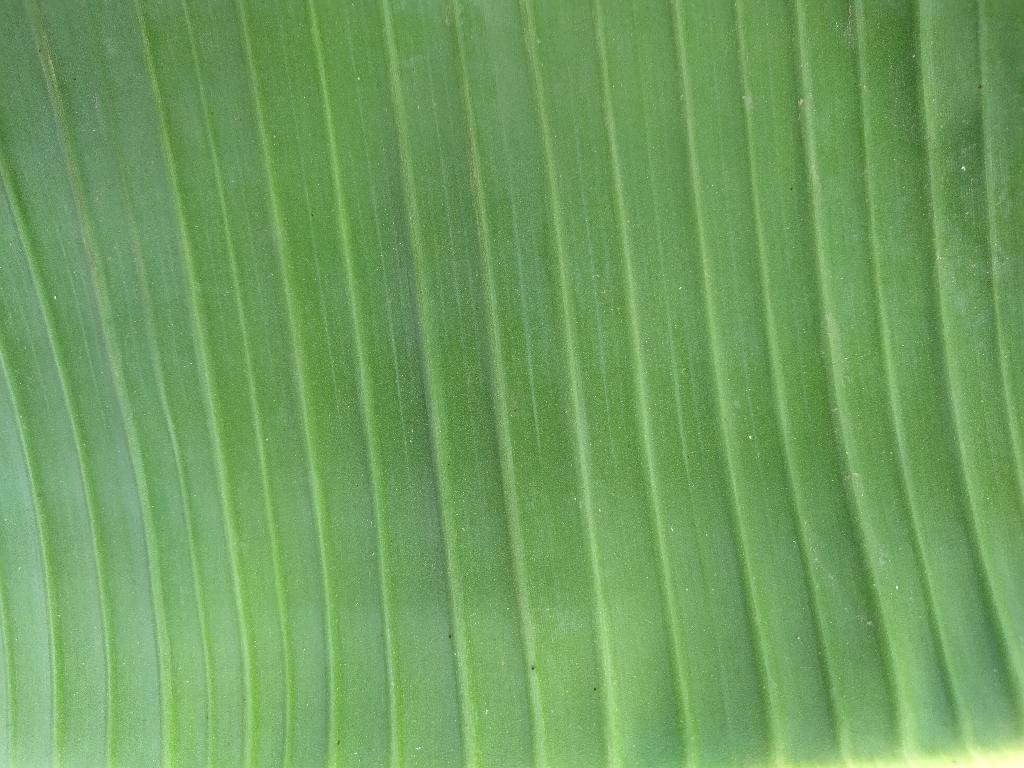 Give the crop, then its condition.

banana, healthy
